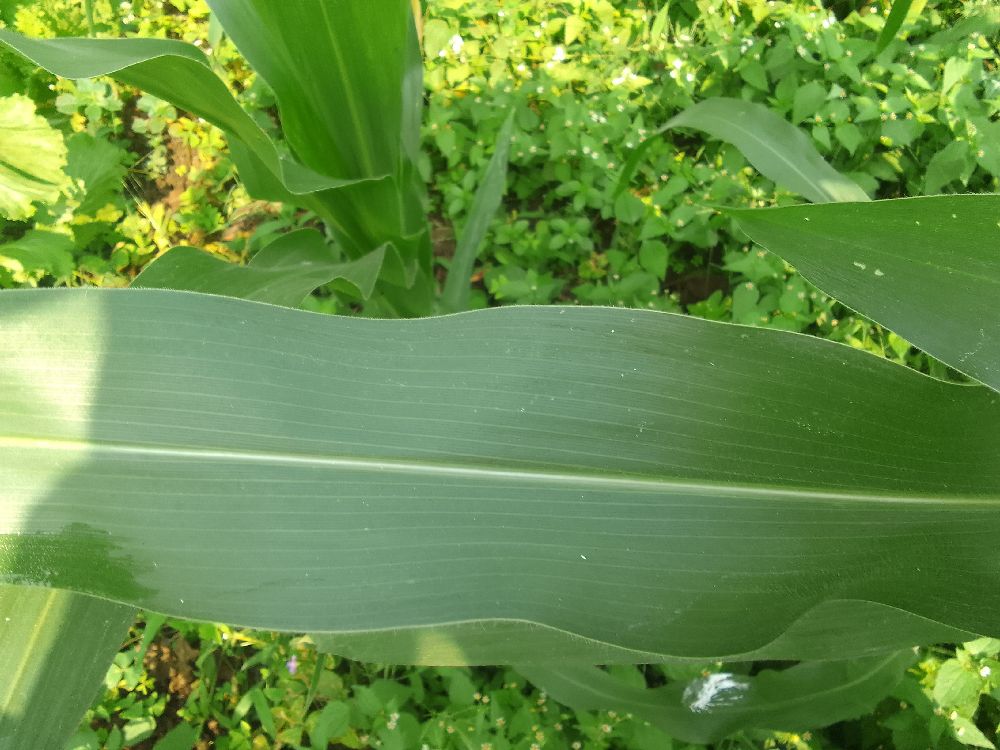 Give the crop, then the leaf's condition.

maize, healthy
